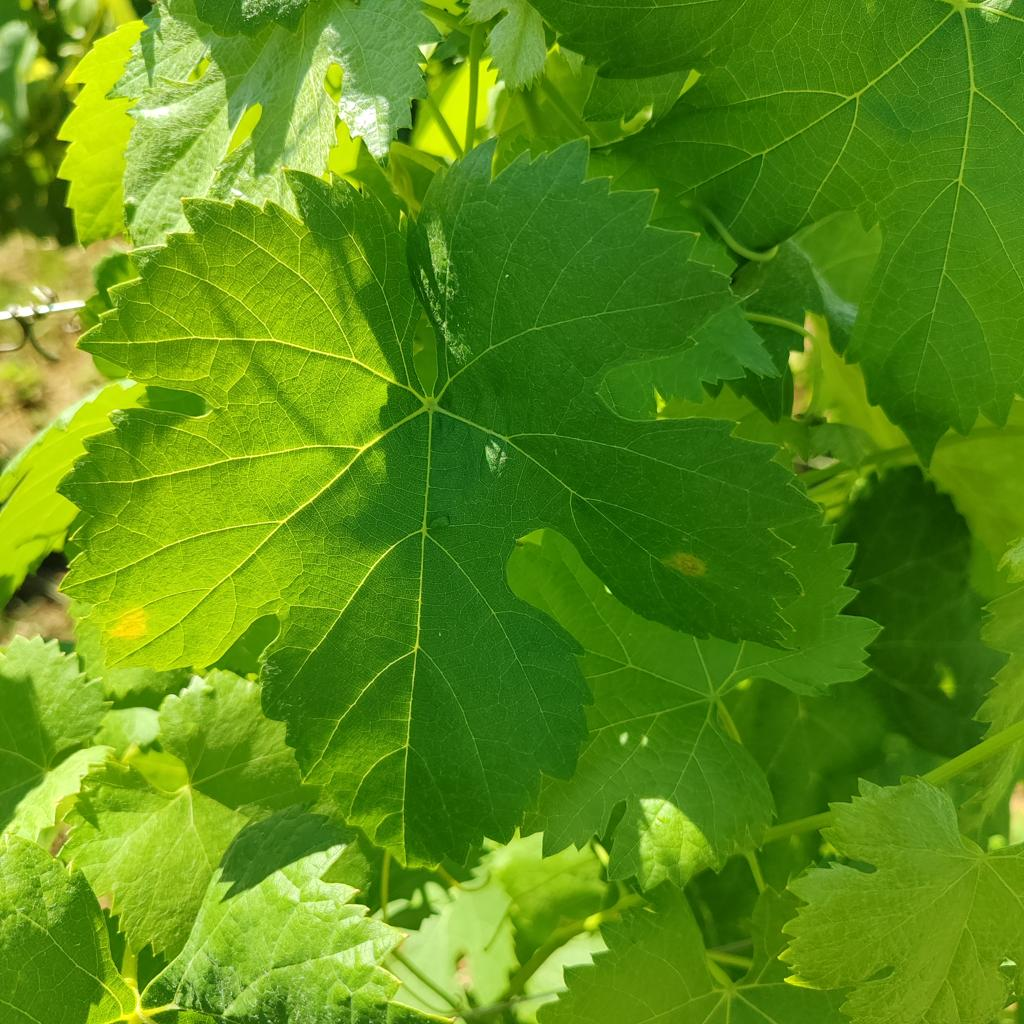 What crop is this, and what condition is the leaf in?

grapevine, downy mildew
